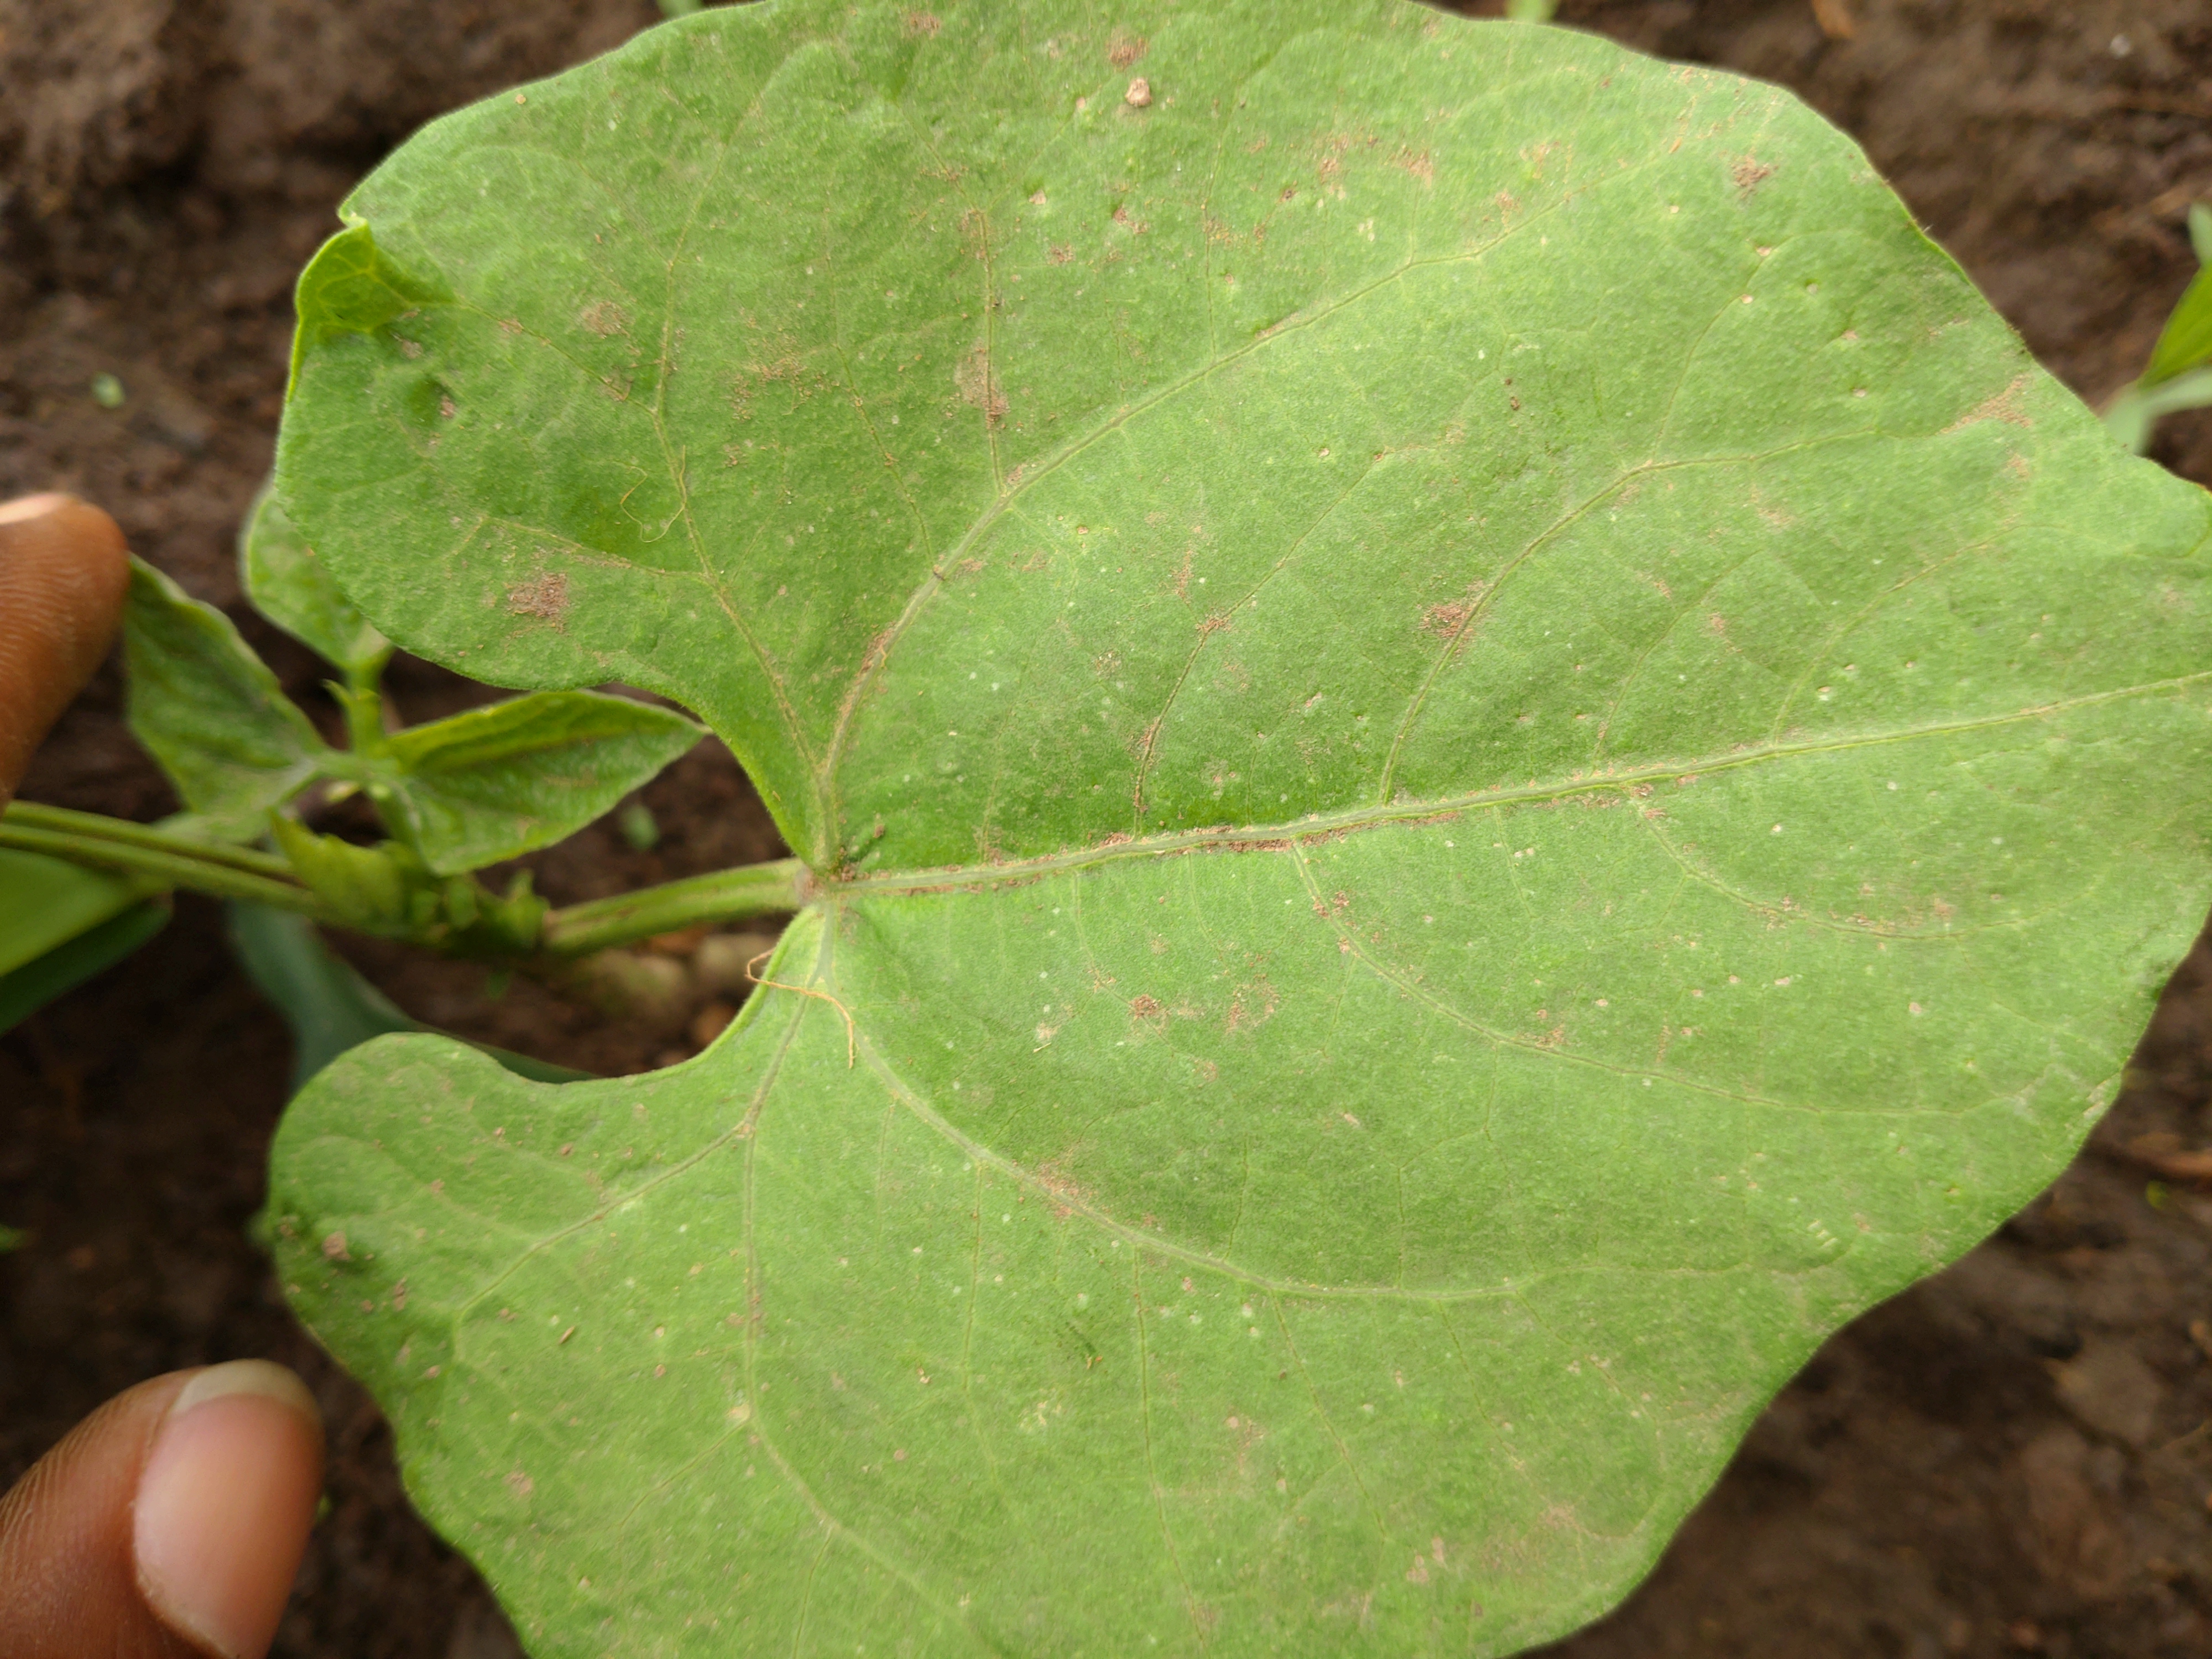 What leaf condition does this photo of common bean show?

healthy
